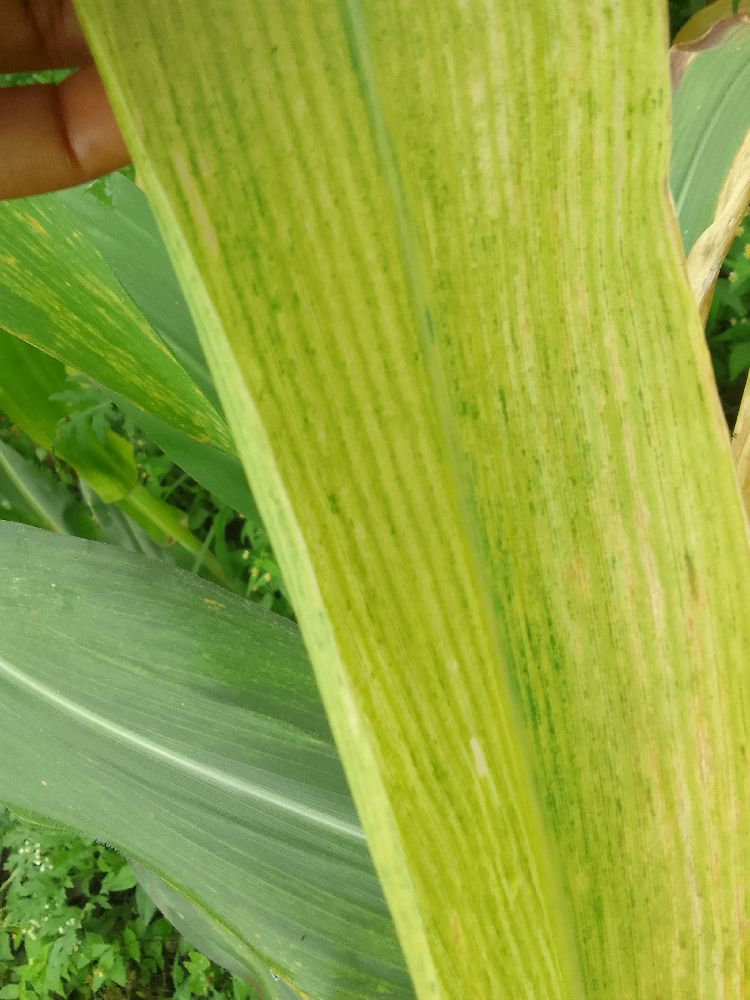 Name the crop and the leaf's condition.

maize, maize lethal necrosis
